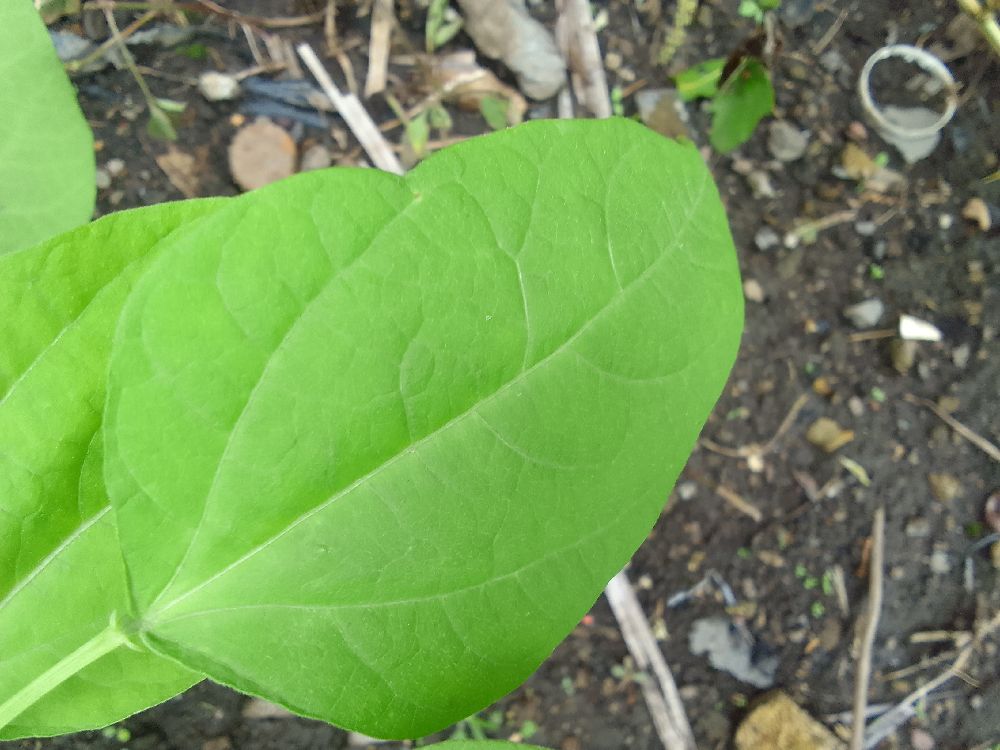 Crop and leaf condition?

common bean, healthy
